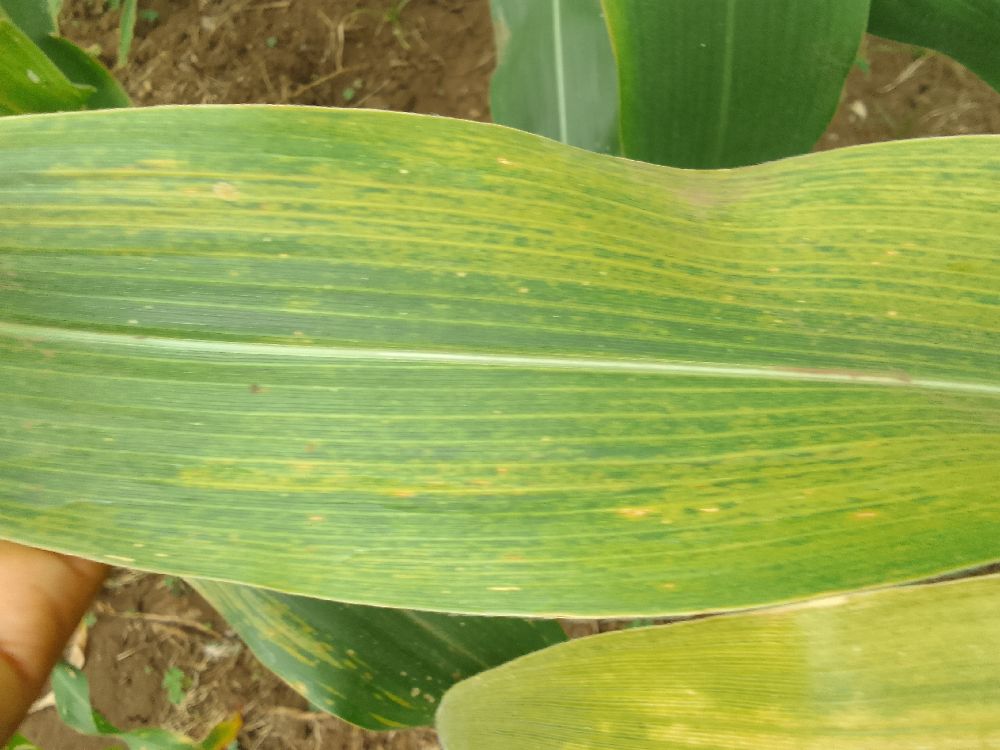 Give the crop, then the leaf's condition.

maize, maize lethal necrosis
